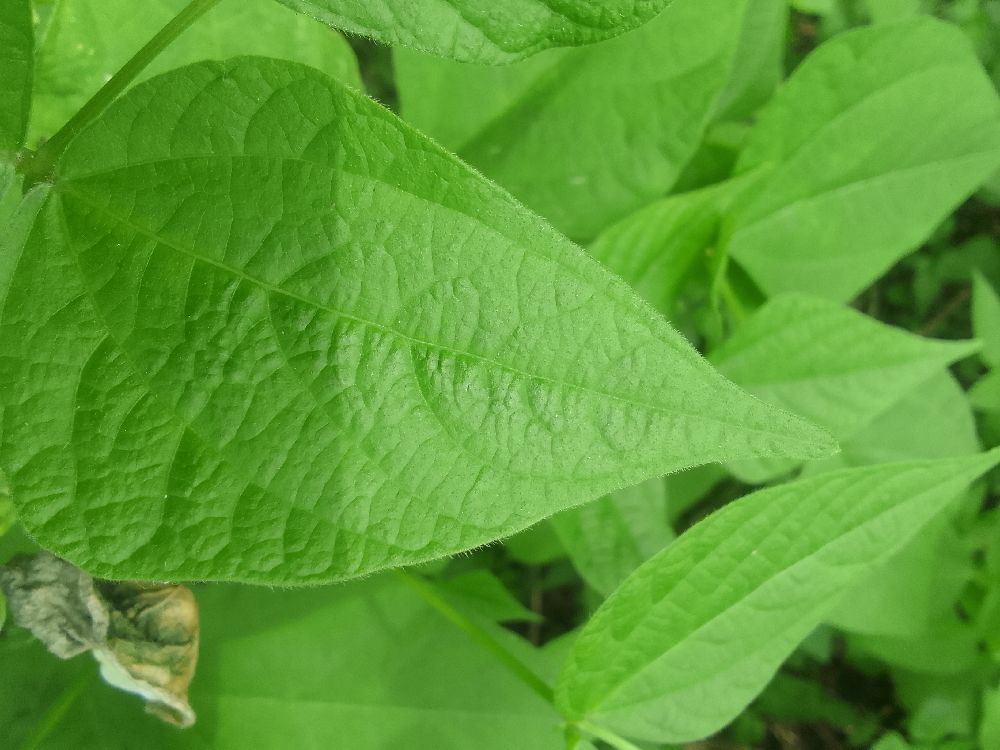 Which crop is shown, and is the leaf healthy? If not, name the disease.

common bean, healthy
